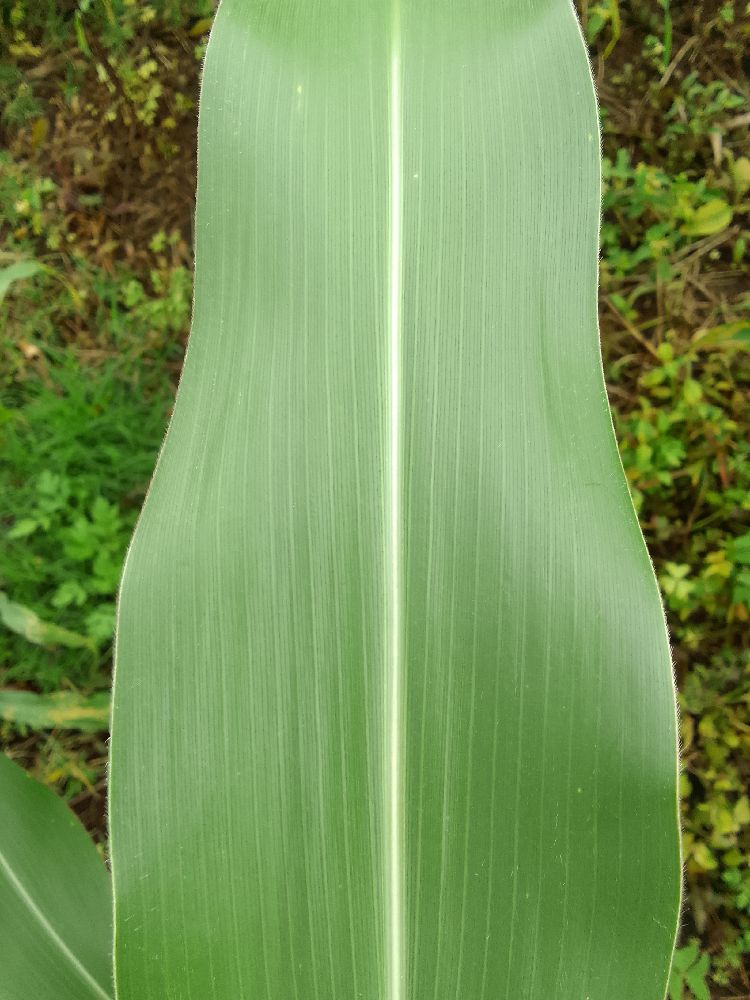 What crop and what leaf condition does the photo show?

maize, healthy
